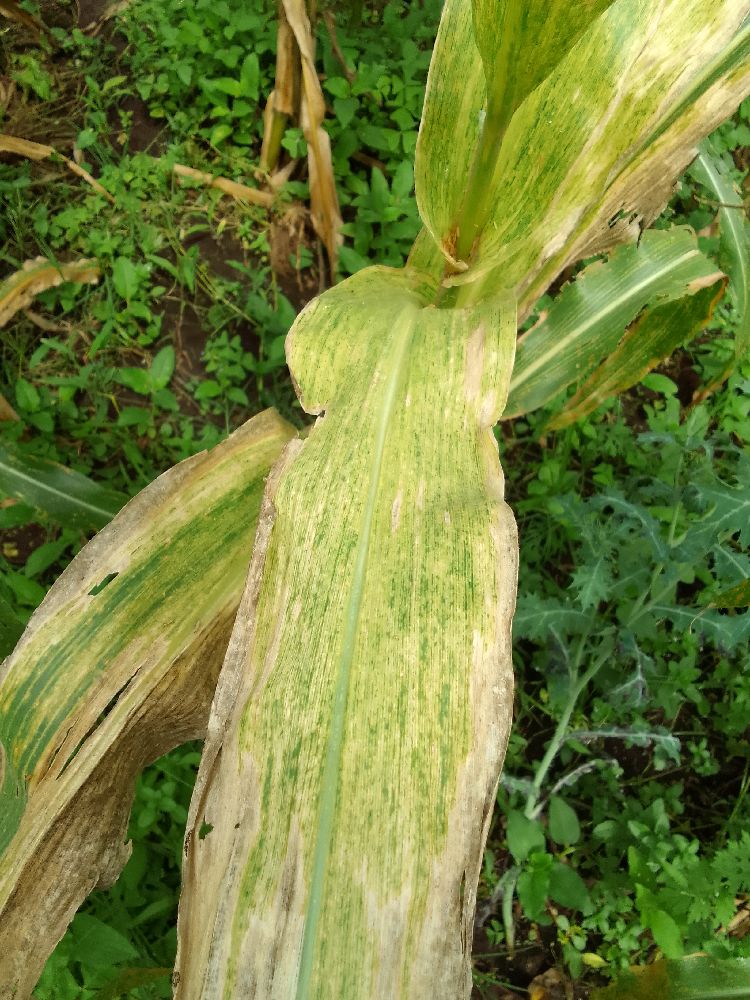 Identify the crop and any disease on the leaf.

maize, maize lethal necrosis
